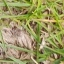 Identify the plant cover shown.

grass
